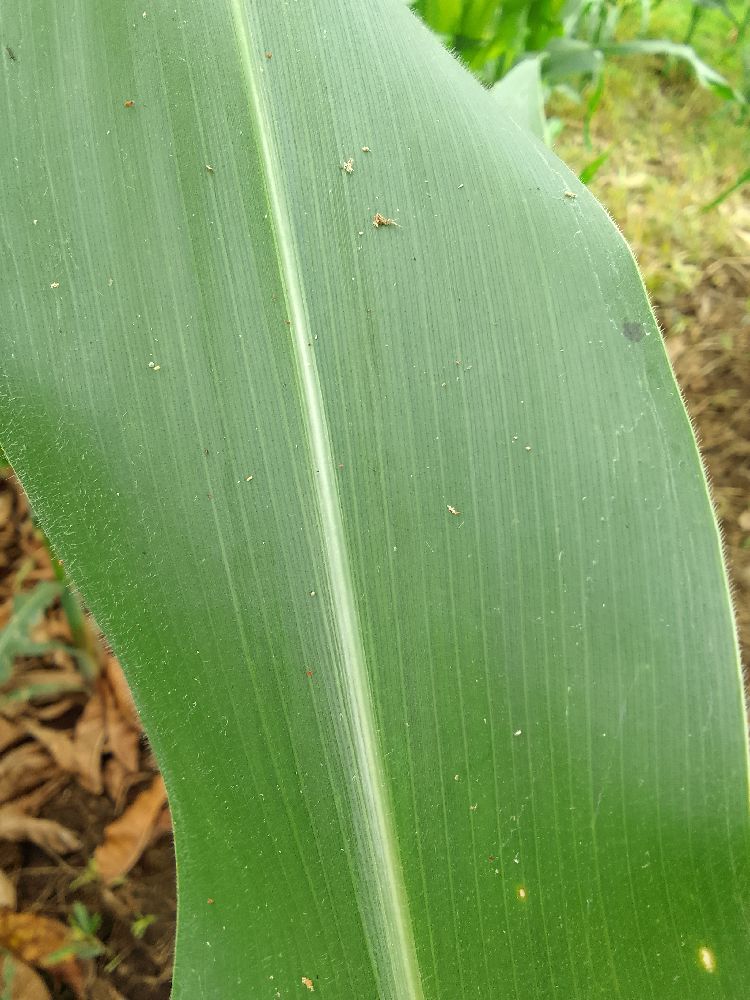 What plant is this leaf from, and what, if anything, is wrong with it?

maize, healthy
